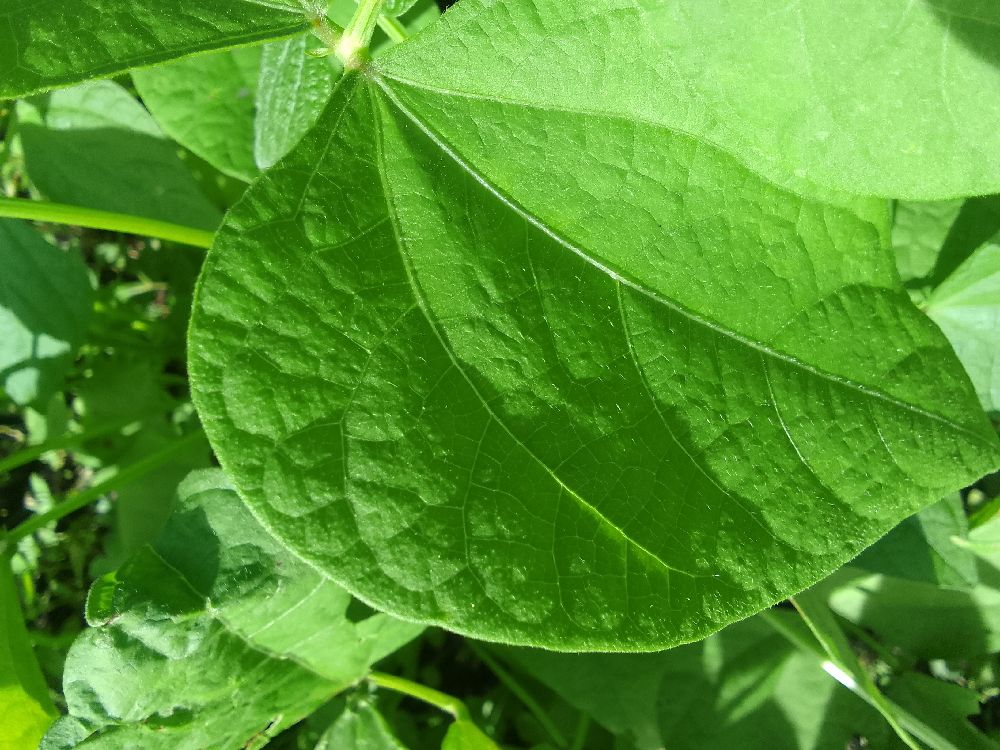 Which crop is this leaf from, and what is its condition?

common bean, healthy
